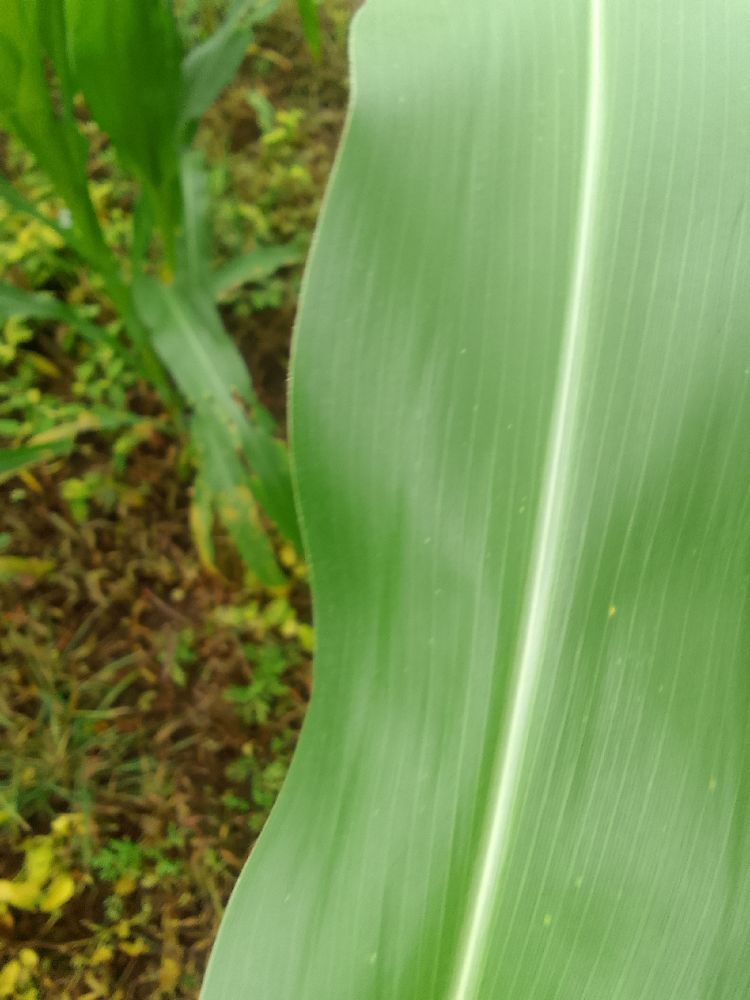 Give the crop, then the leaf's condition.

maize, healthy
